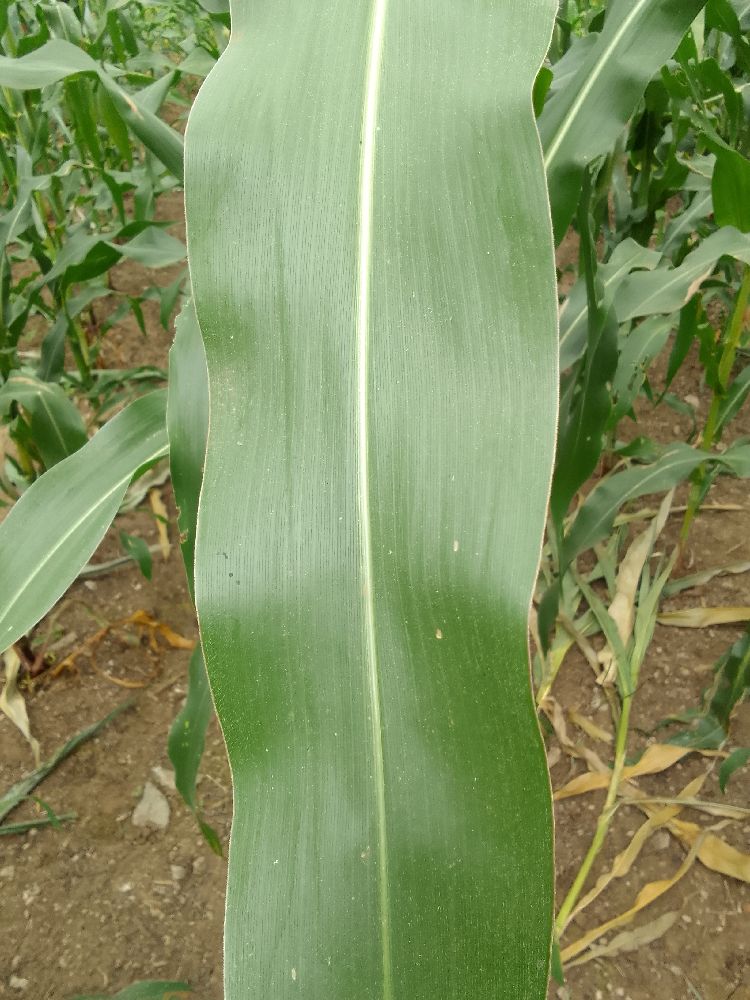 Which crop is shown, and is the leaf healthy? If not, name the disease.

maize, healthy
